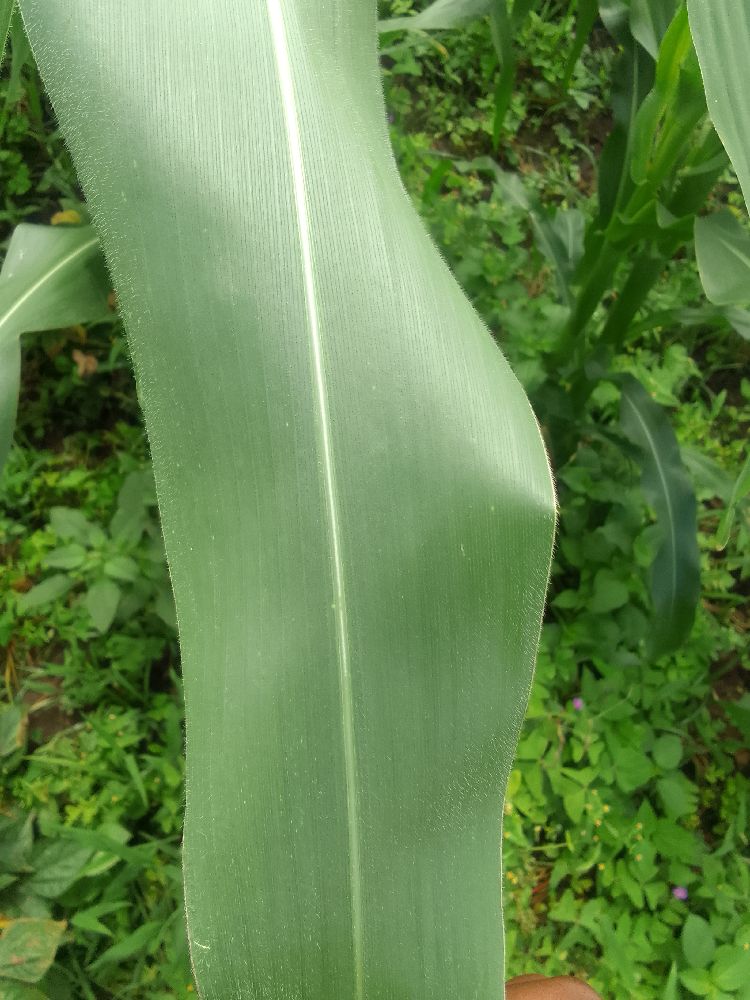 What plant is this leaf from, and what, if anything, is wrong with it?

maize, healthy
